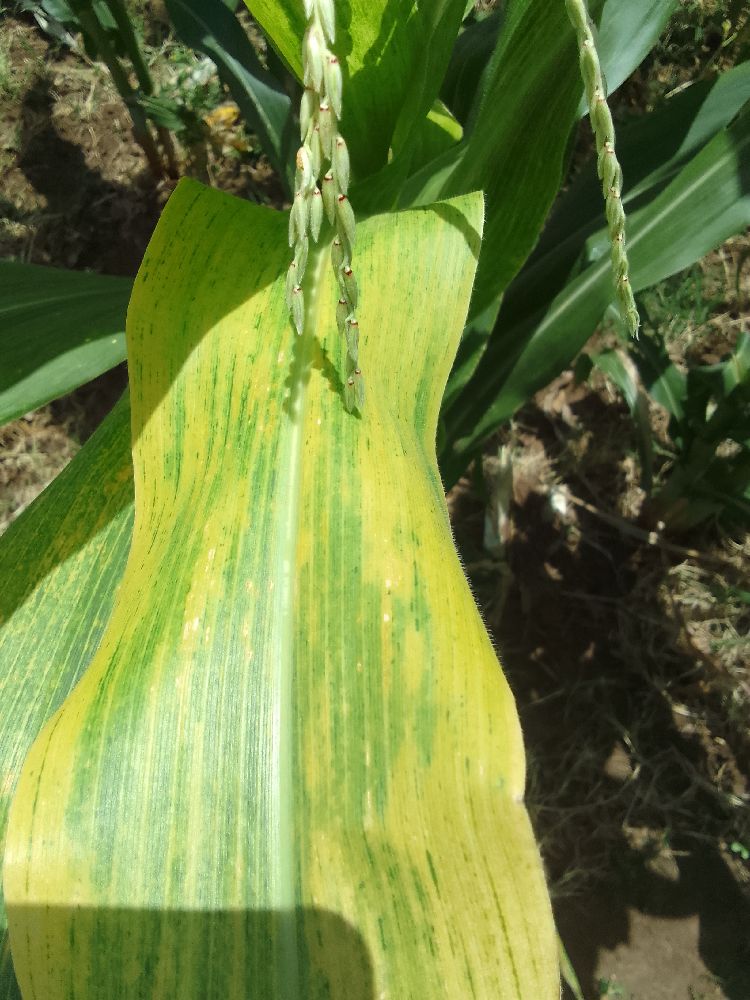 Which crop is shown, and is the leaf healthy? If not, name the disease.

maize, maize lethal necrosis
